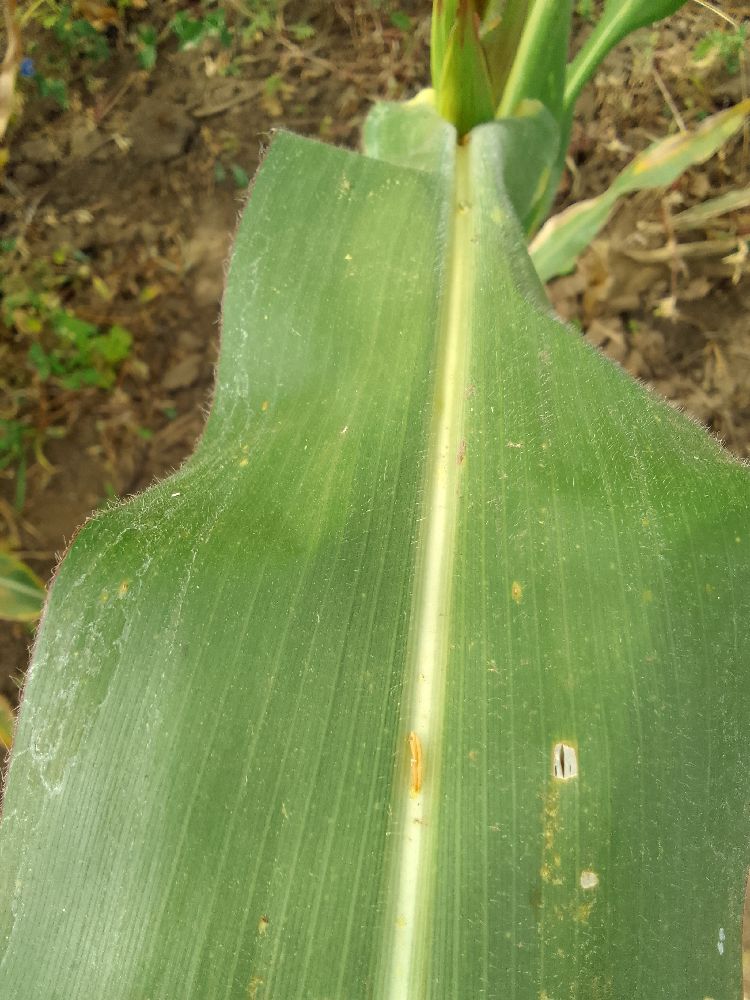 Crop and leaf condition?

maize, healthy
